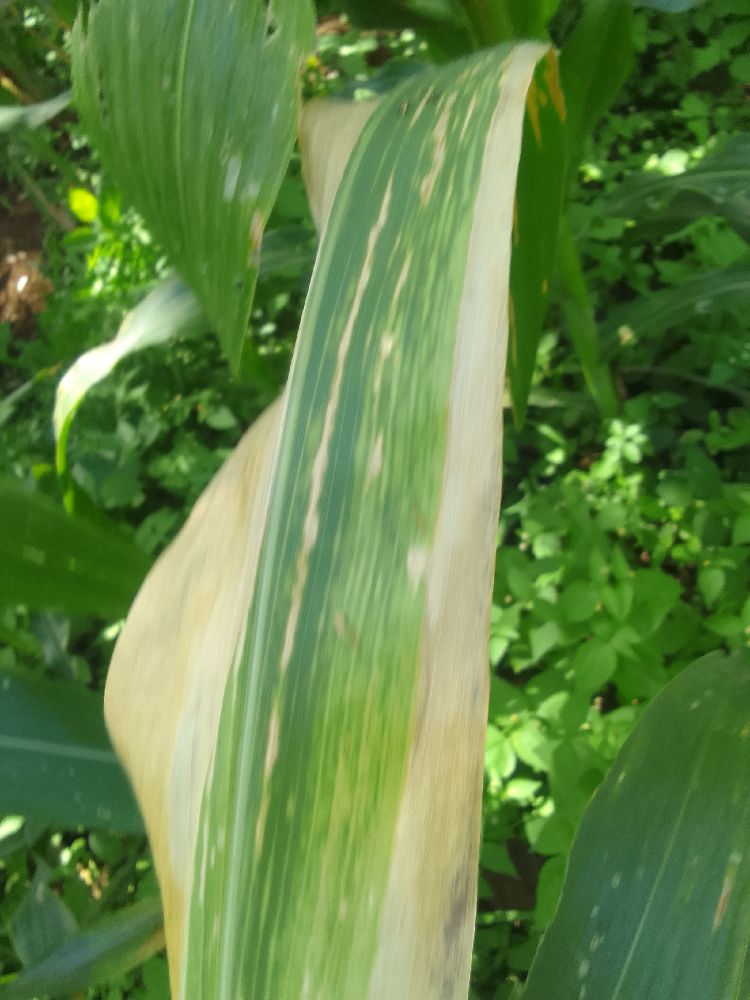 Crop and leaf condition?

maize, maize lethal necrosis
